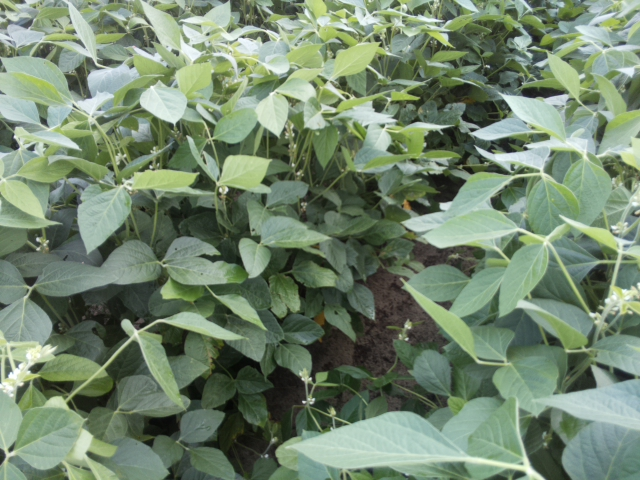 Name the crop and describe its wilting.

soybean, leaves with no wilting
